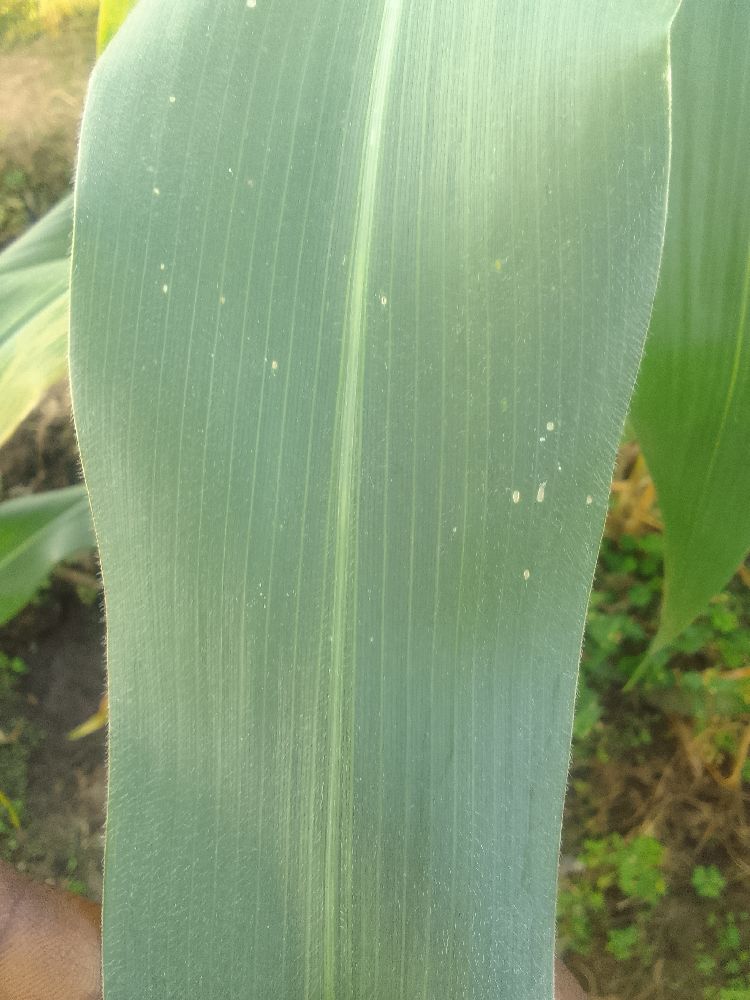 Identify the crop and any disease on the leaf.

maize, healthy
